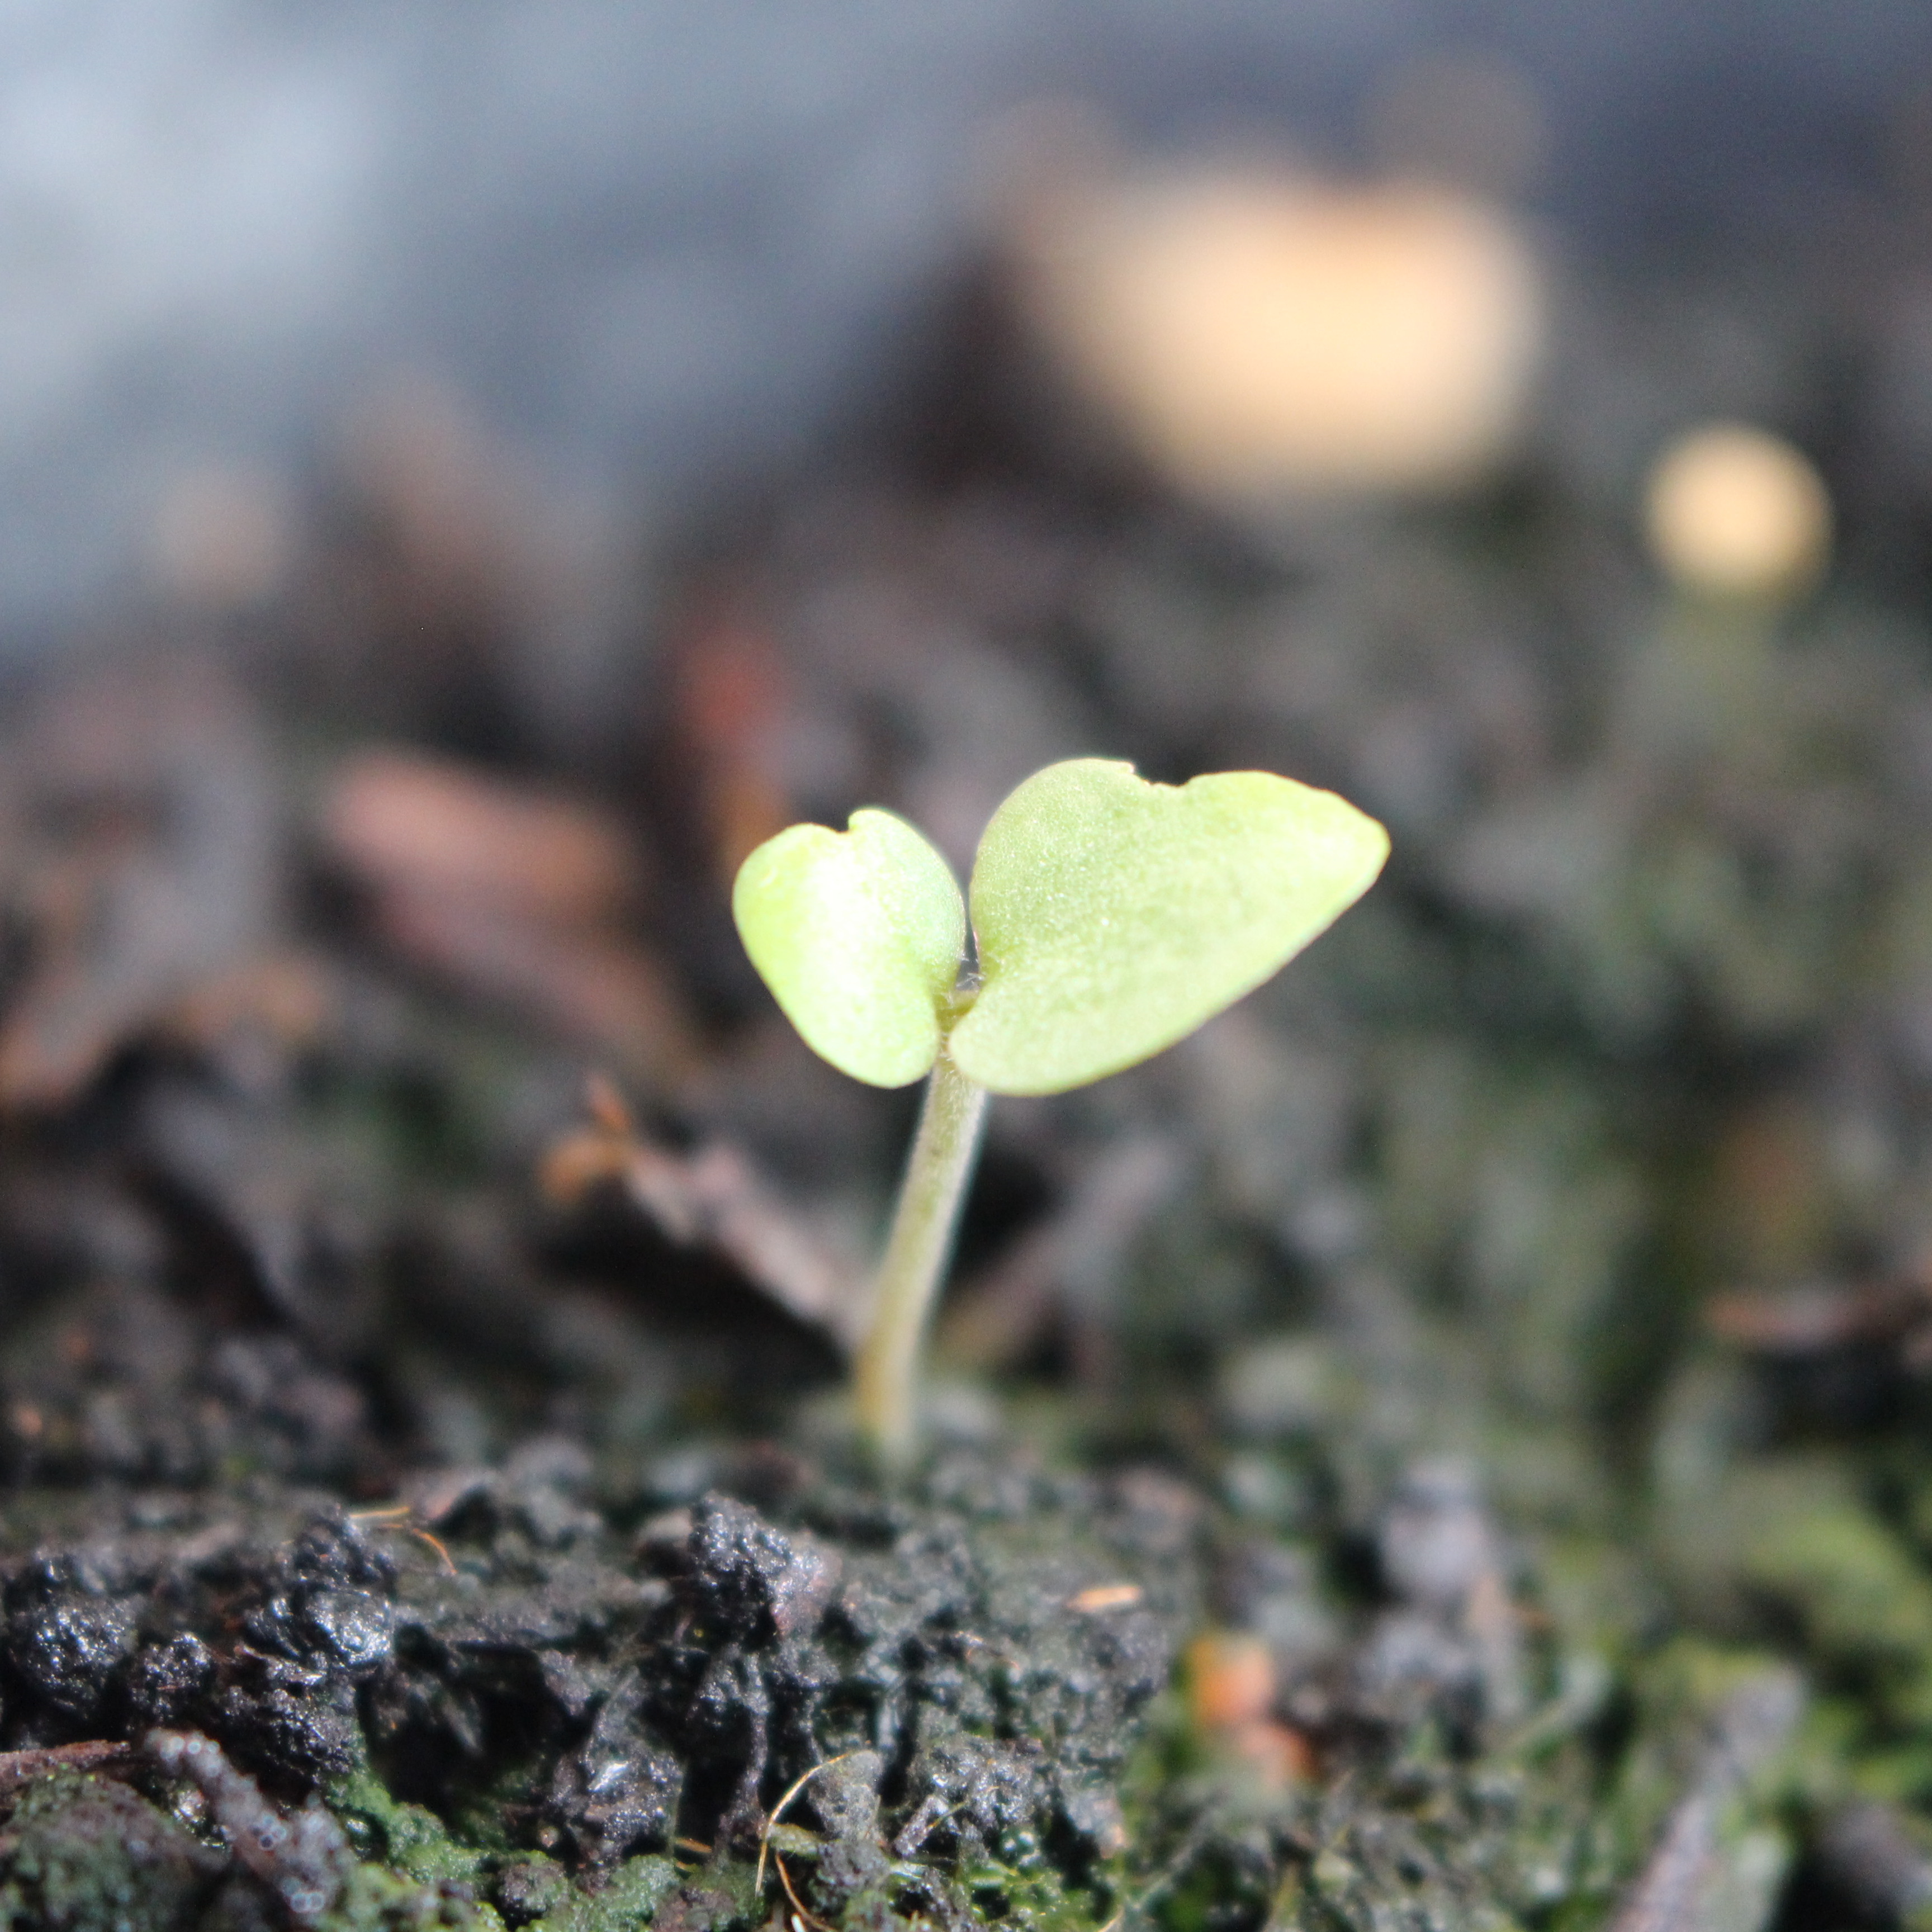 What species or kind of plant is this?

Veronica persica
